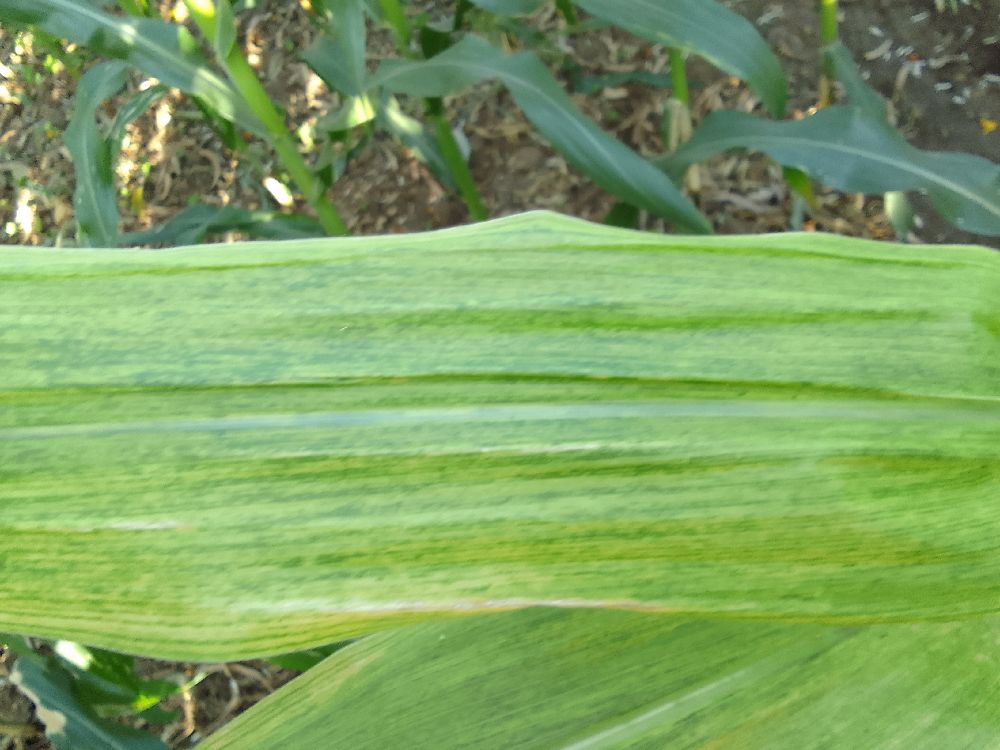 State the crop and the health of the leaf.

maize, maize lethal necrosis
